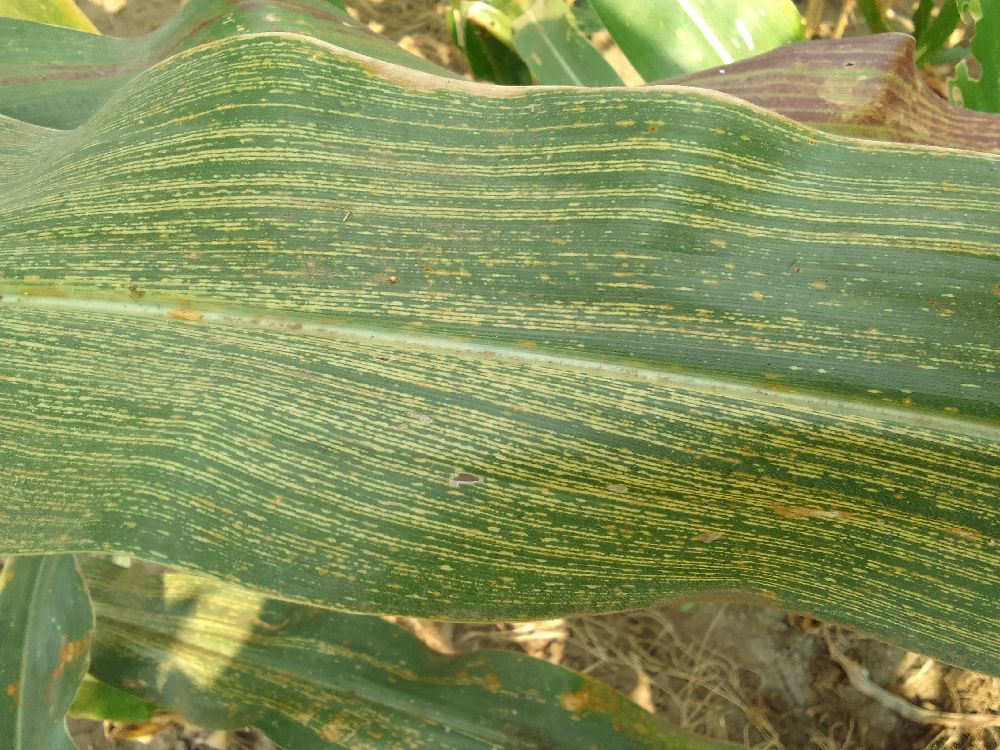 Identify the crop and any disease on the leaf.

maize, maize streak virus
